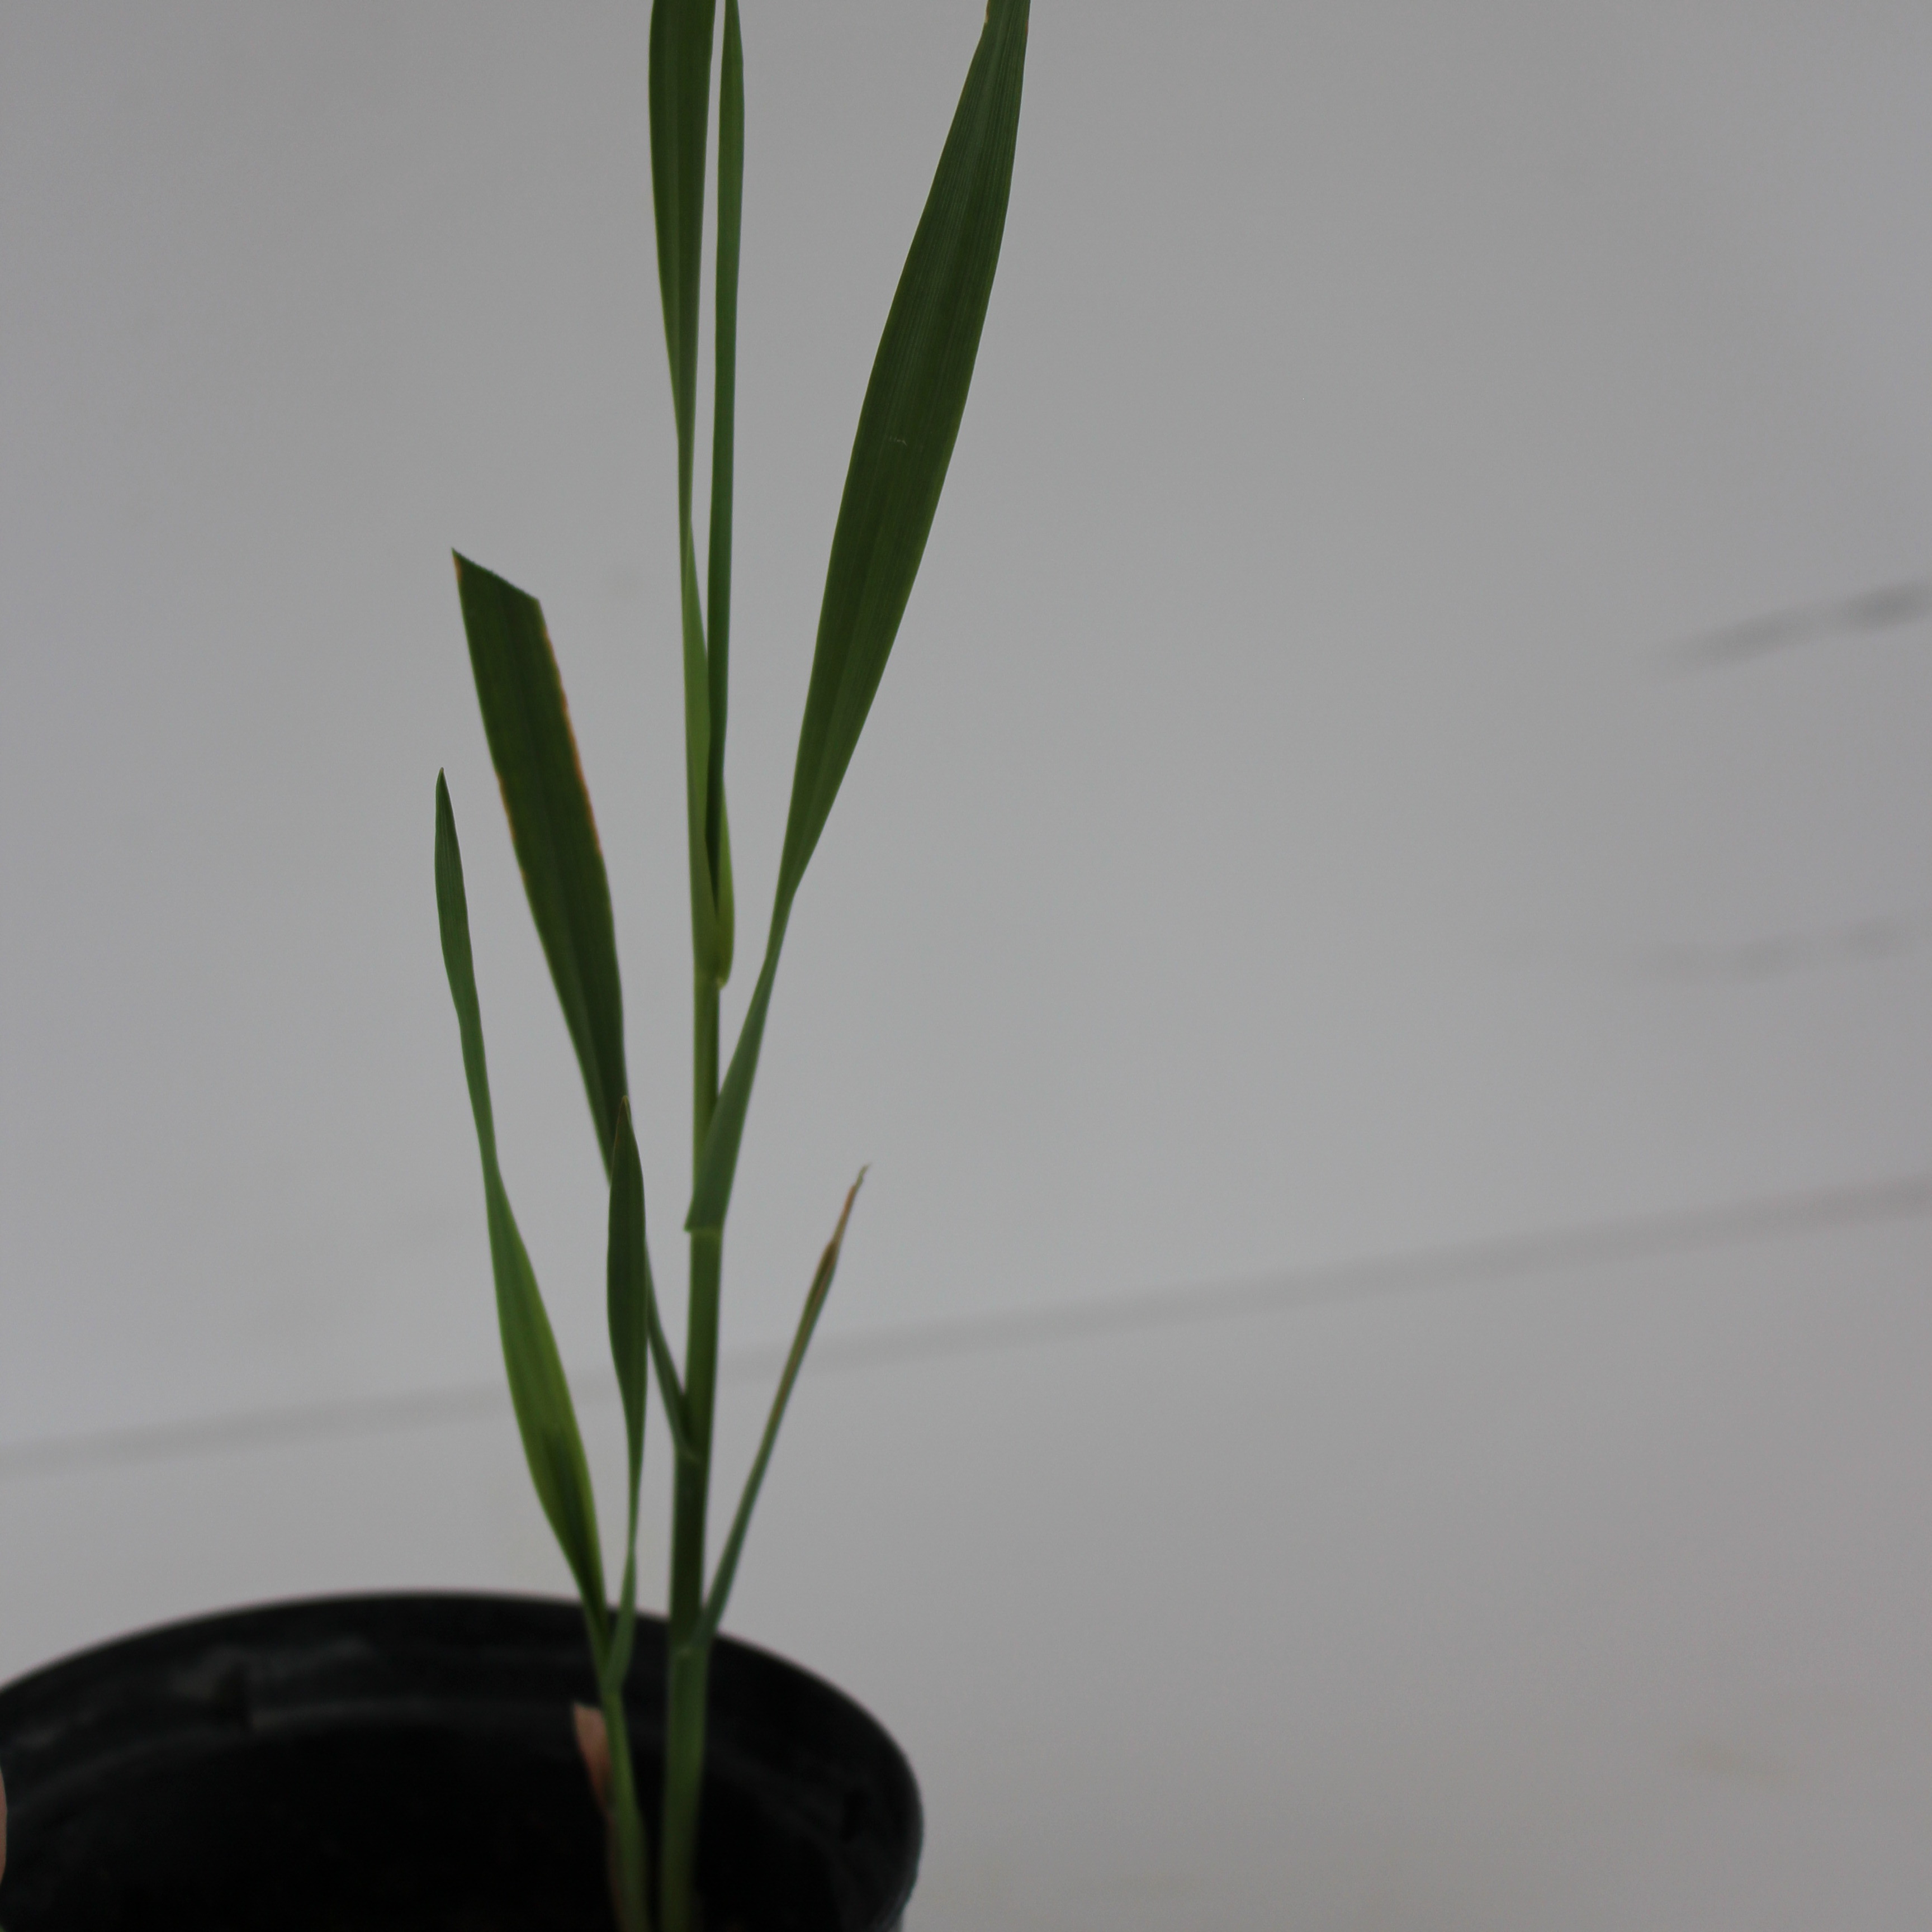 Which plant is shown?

Avena sterilis
